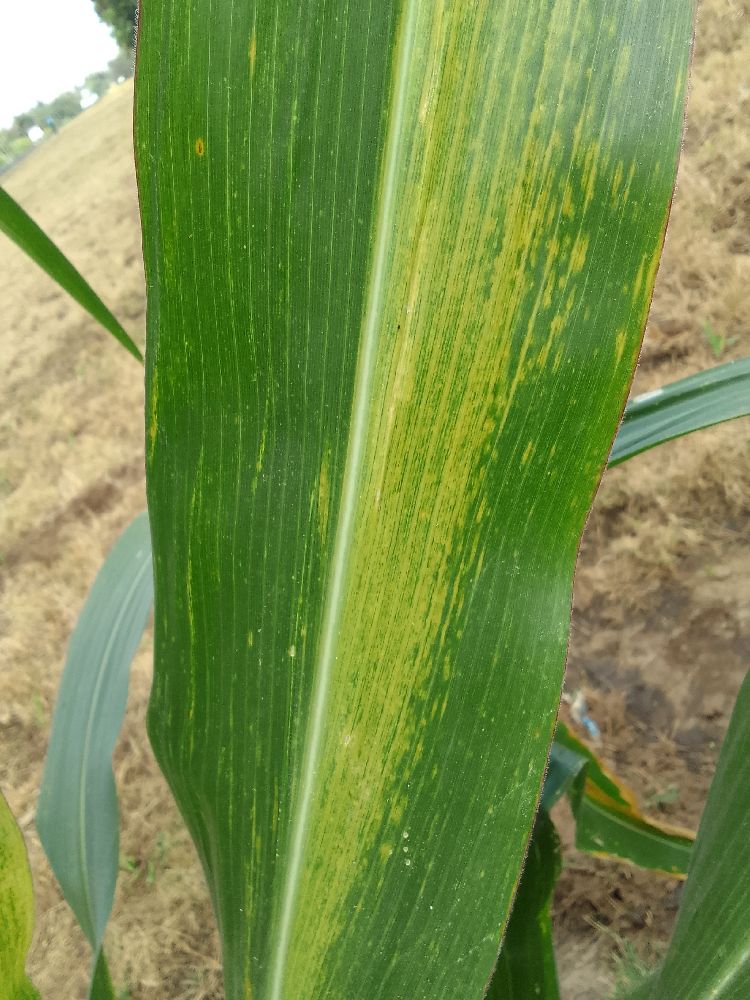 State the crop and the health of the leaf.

maize, maize lethal necrosis
